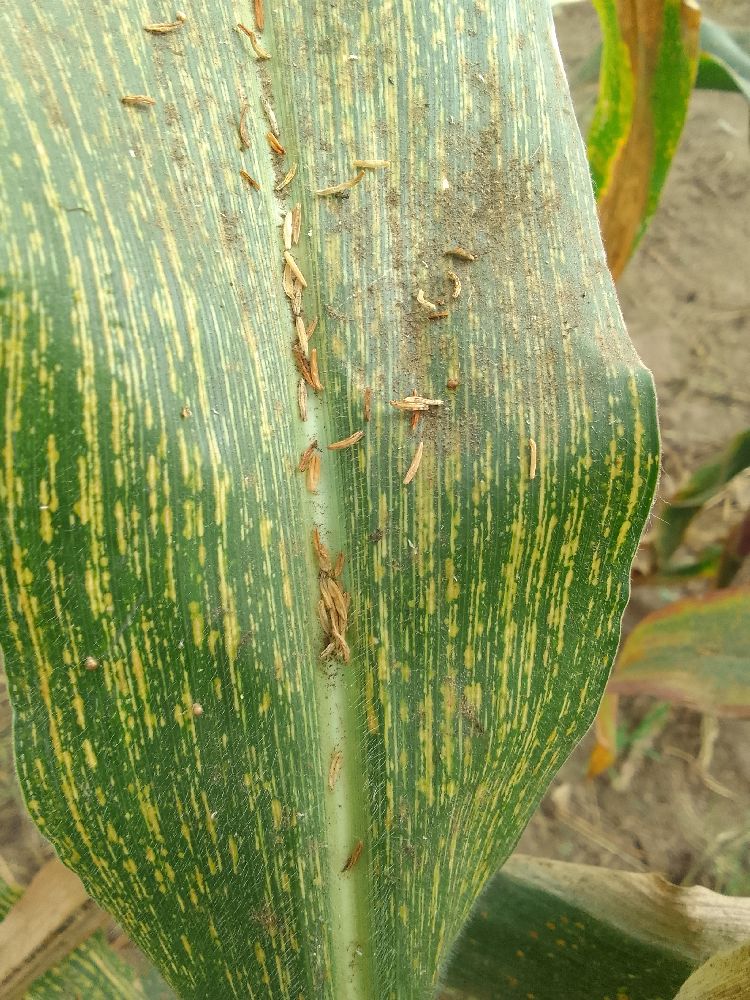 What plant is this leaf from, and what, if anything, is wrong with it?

maize, maize streak virus
